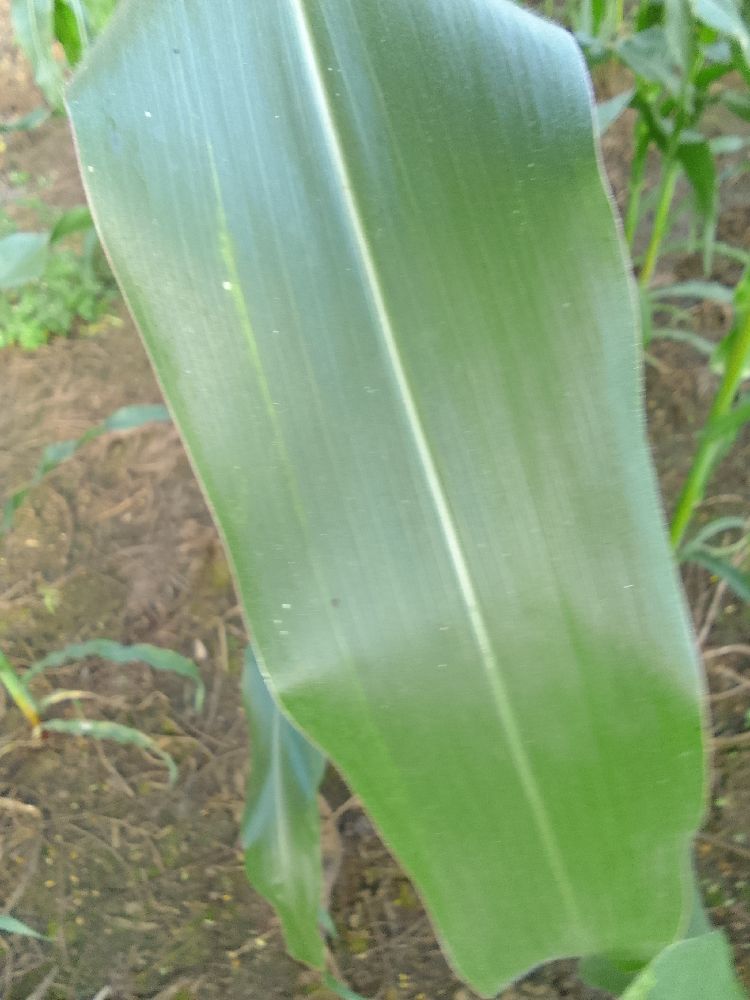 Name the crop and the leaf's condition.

maize, healthy
